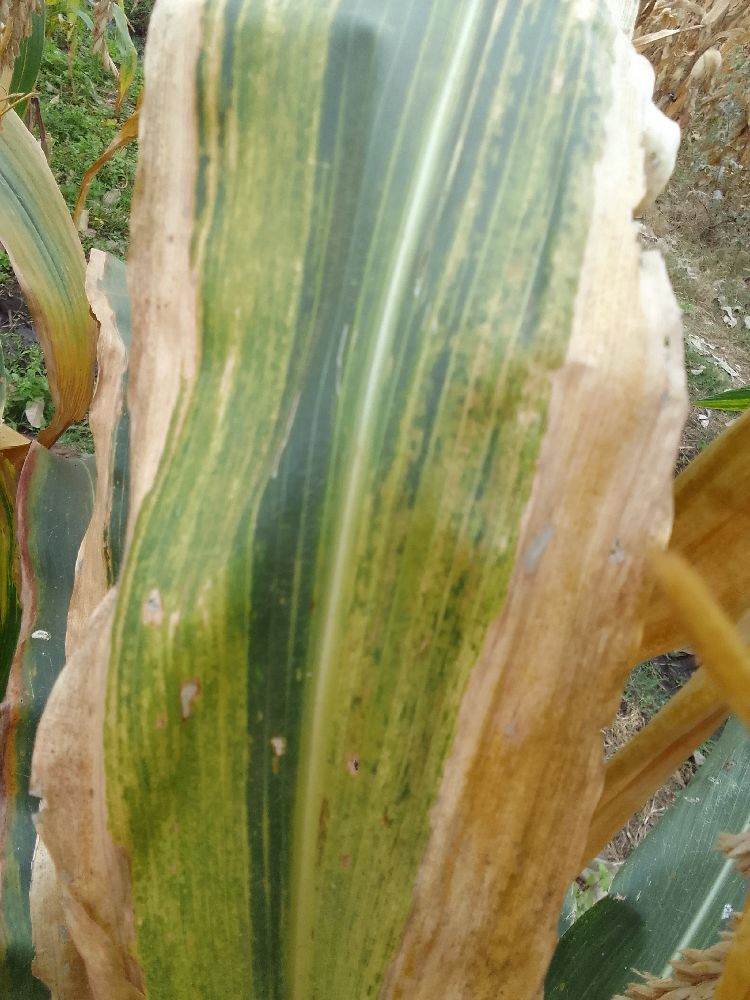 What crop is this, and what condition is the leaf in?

maize, maize lethal necrosis
